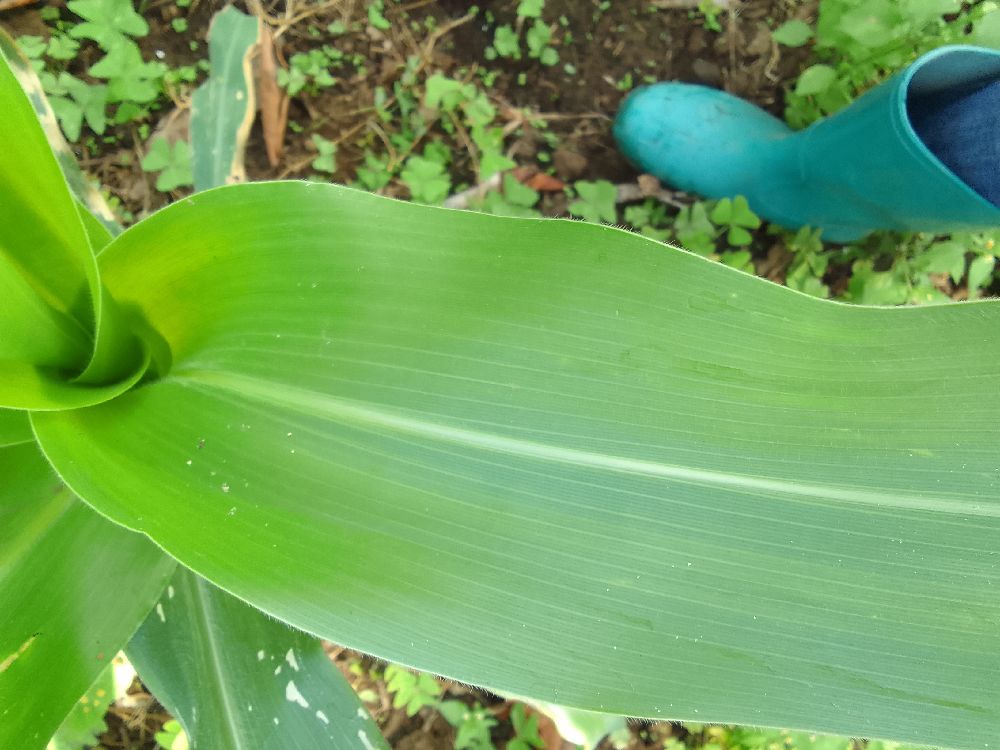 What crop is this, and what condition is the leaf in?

maize, healthy
